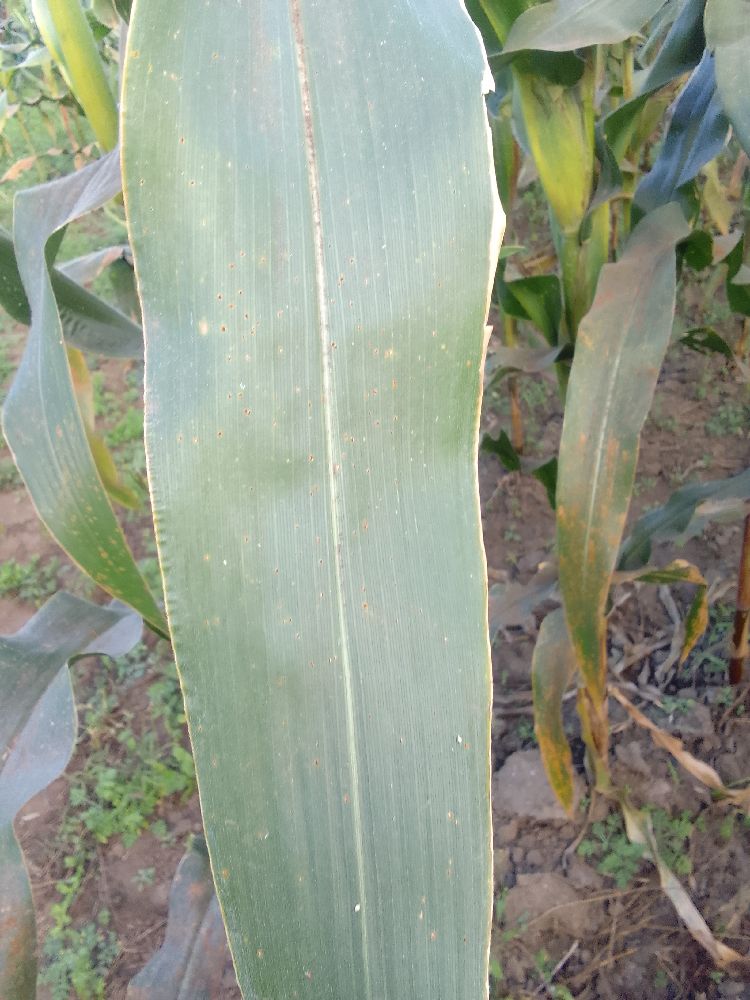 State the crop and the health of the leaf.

maize, healthy
